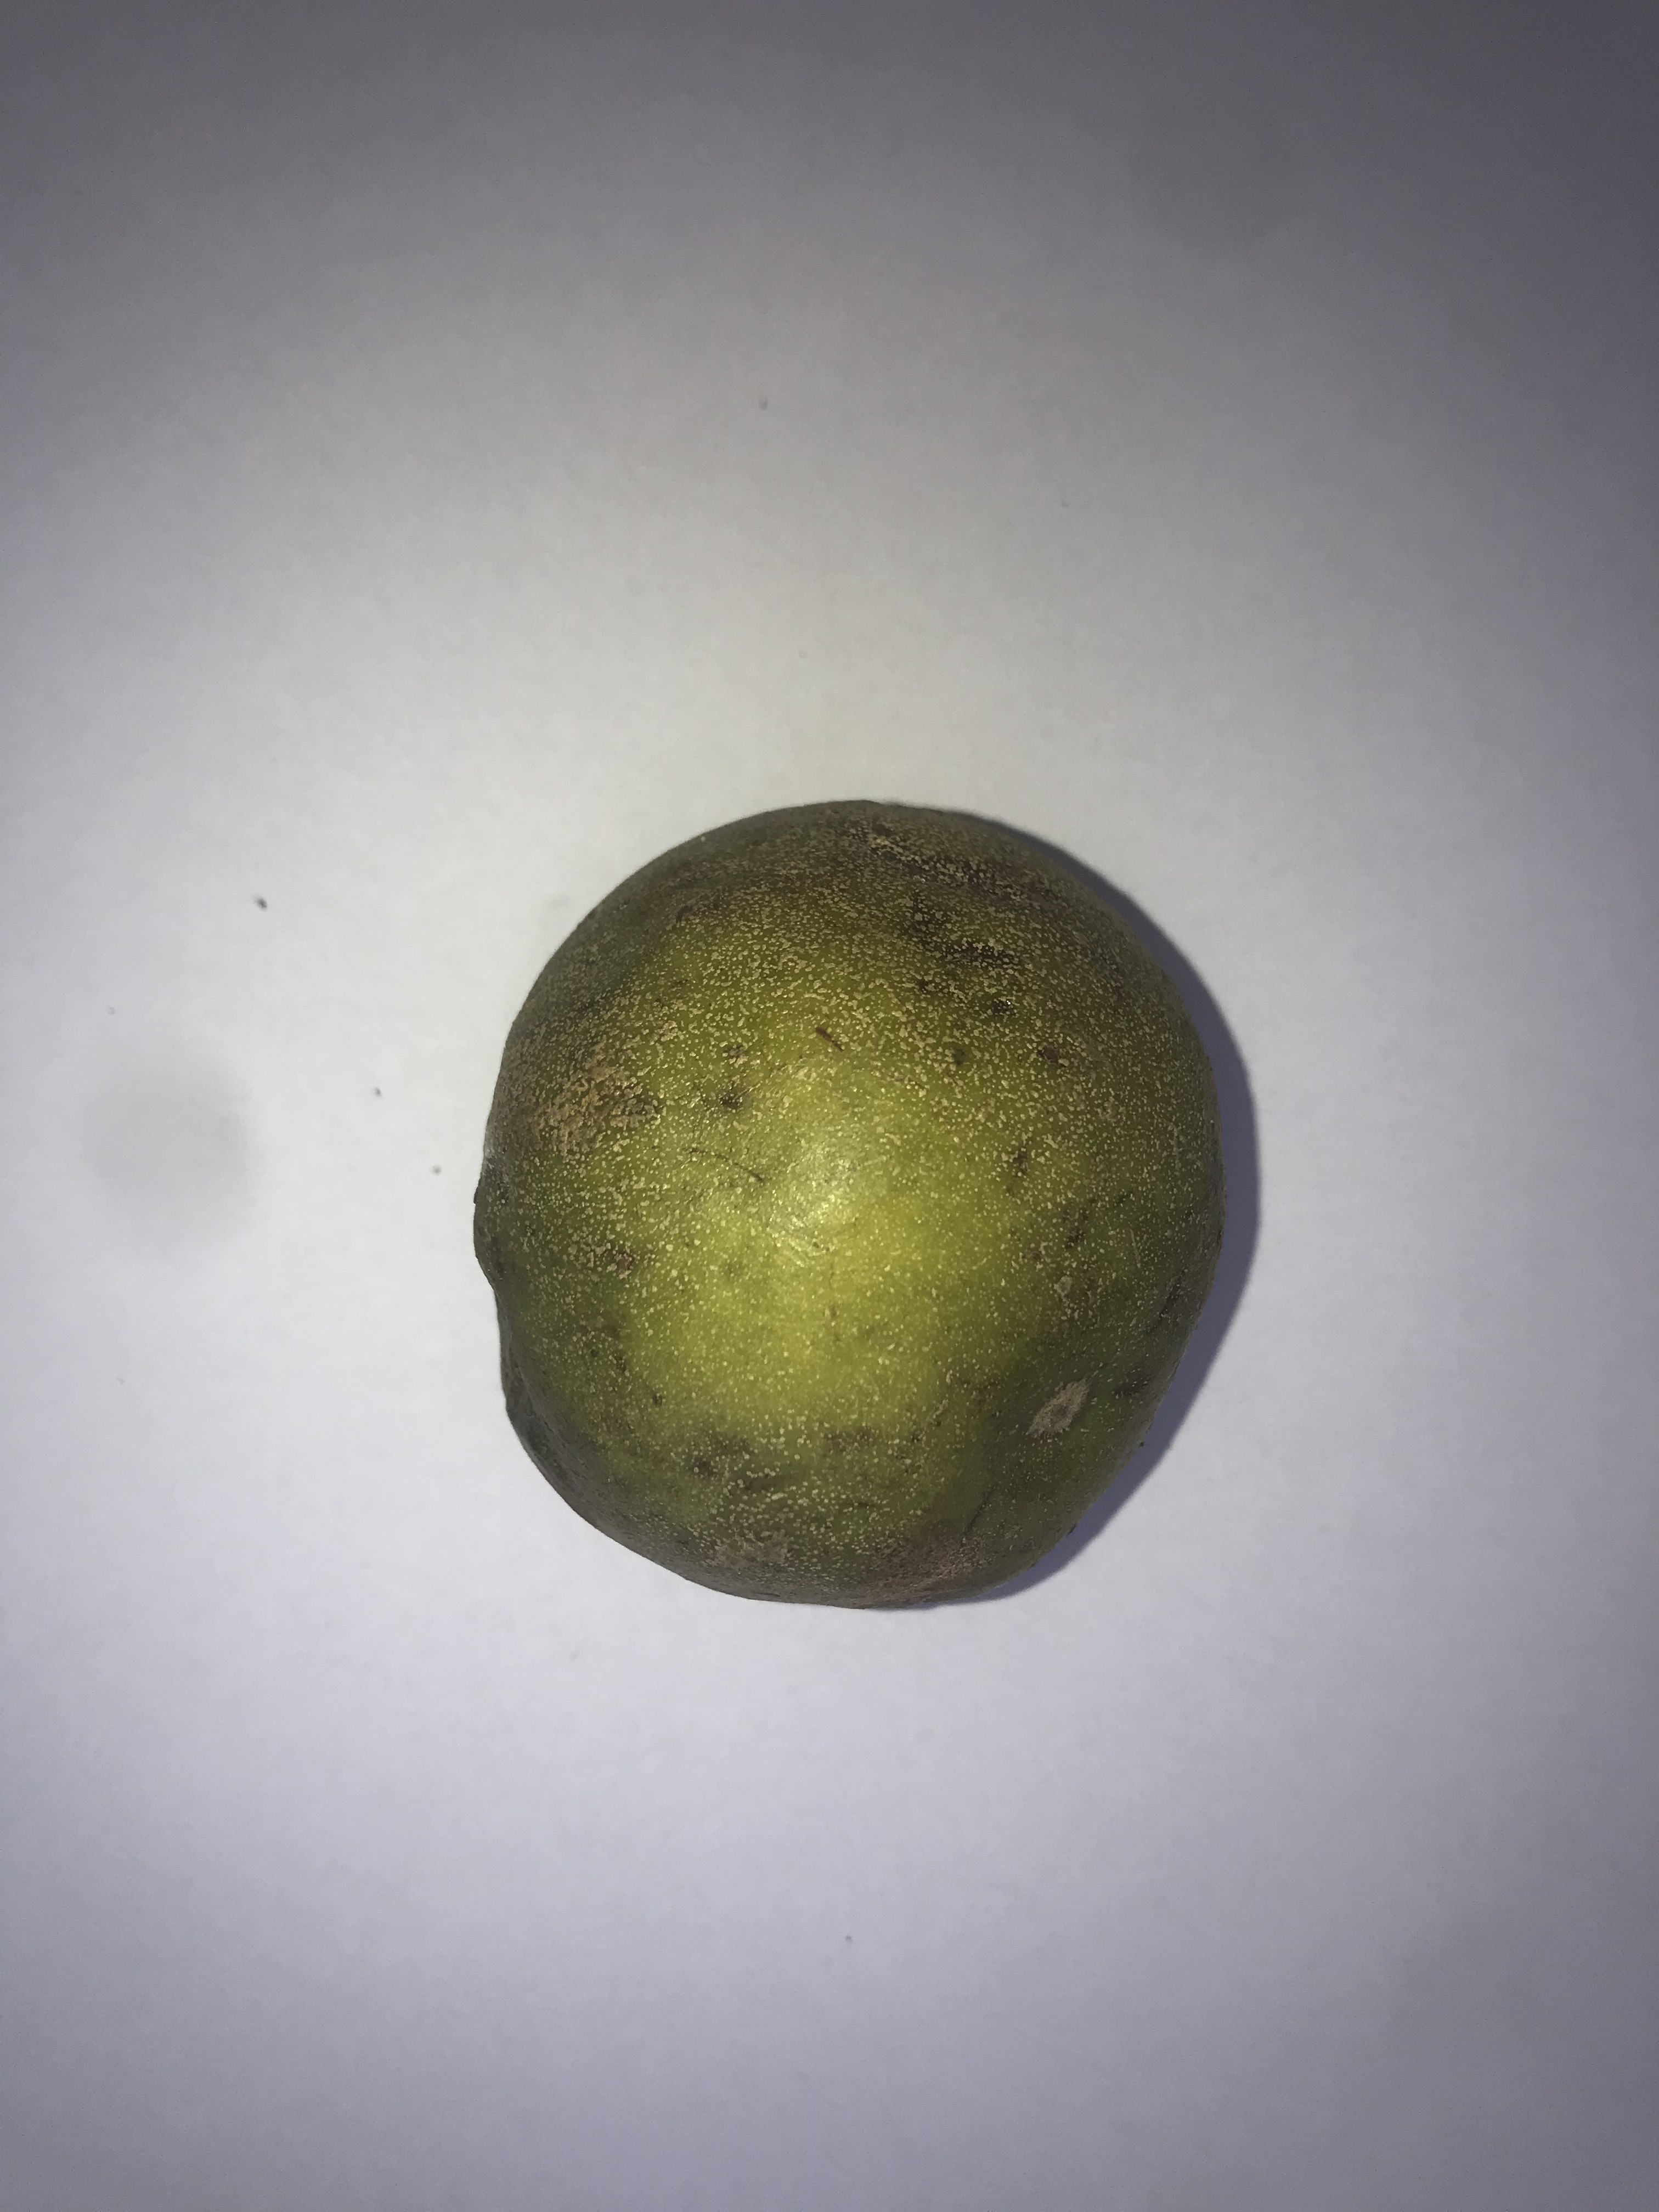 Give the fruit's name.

pequi
